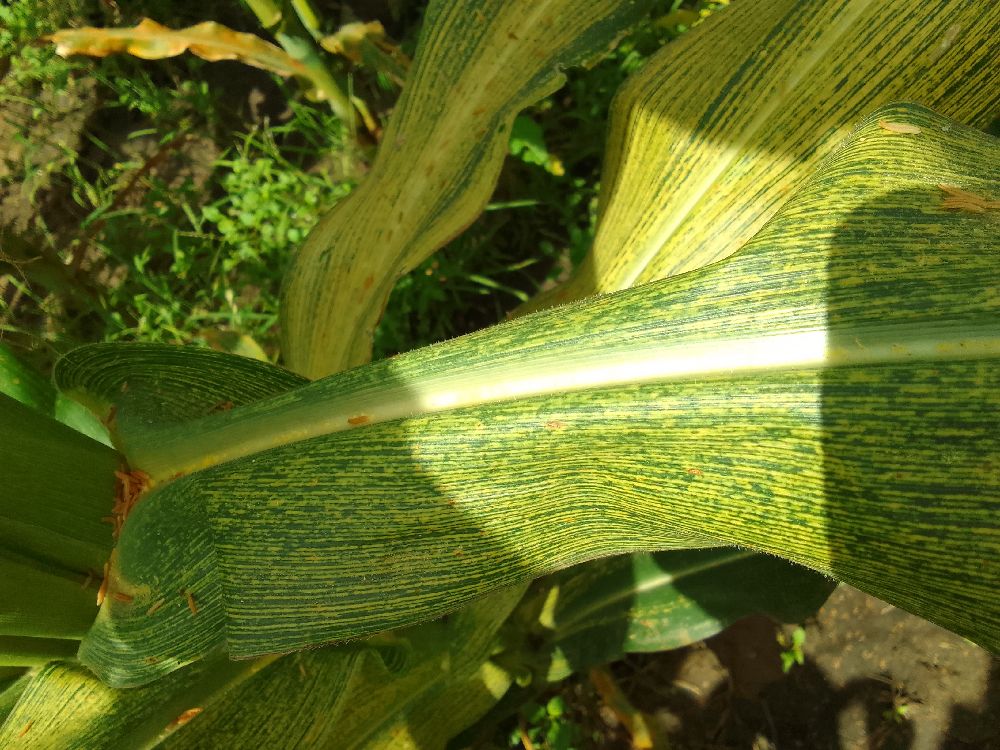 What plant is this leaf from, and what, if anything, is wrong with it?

maize, maize streak virus
